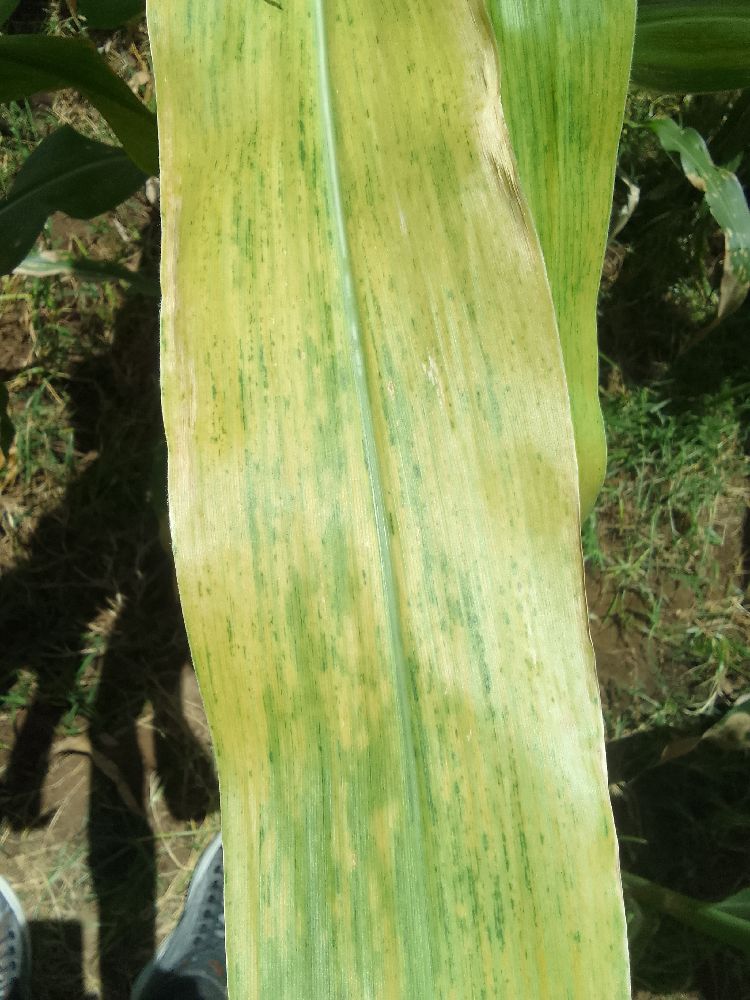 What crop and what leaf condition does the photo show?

maize, maize lethal necrosis
